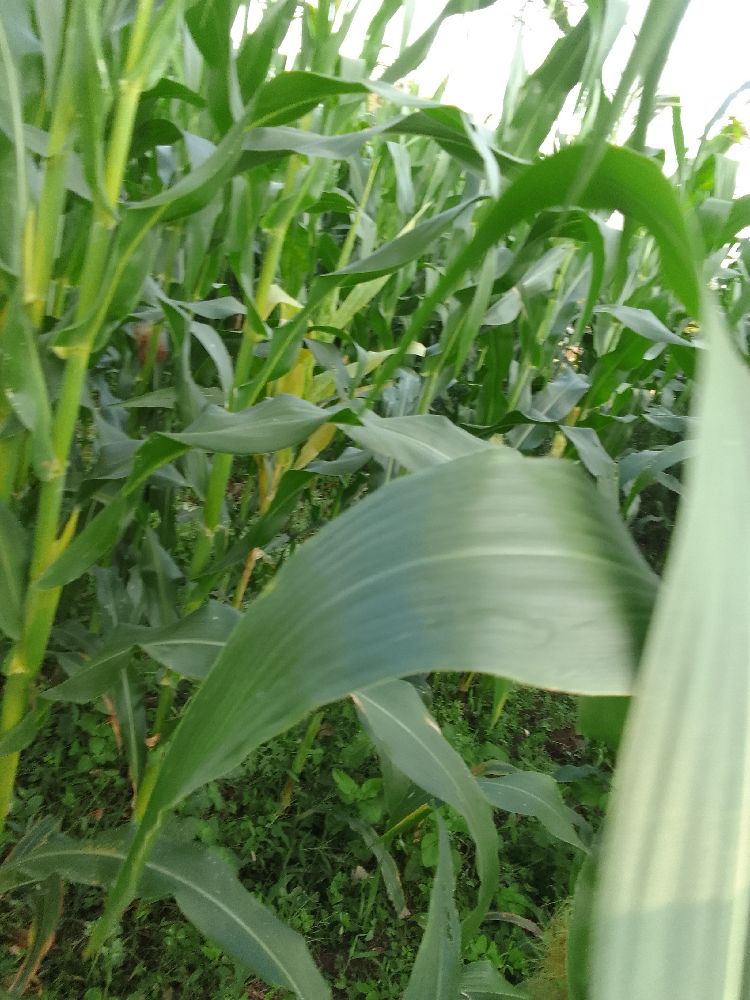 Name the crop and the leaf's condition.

maize, healthy
